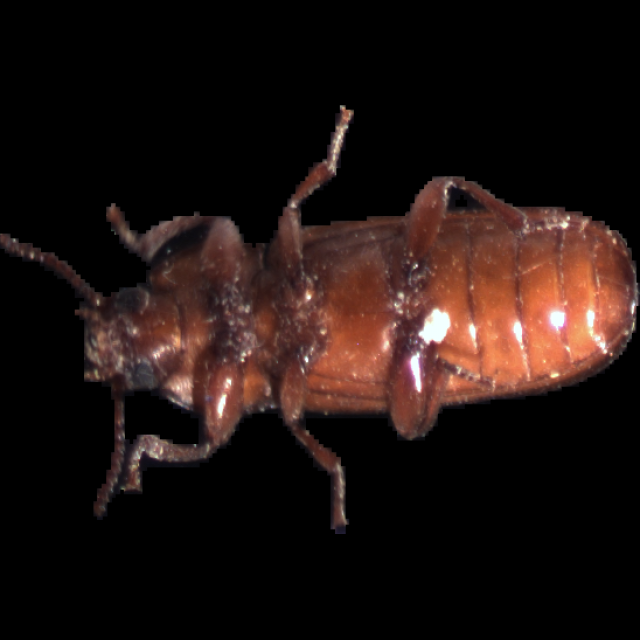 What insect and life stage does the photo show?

mealworm beetle
